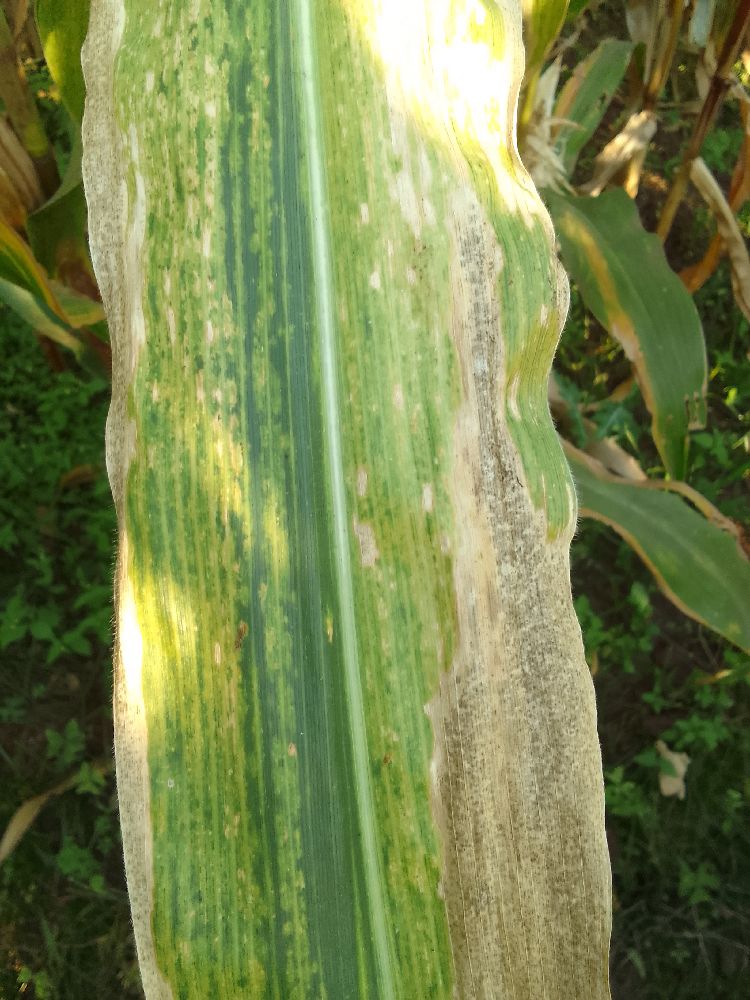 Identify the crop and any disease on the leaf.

maize, maize lethal necrosis
